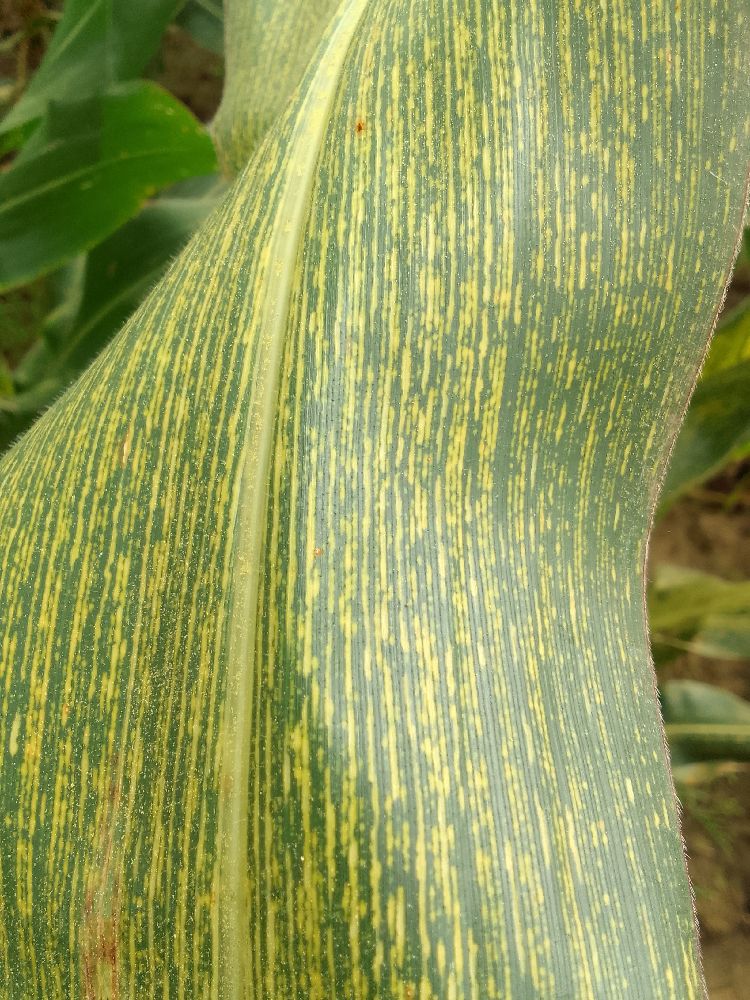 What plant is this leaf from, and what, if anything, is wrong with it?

maize, maize streak virus
